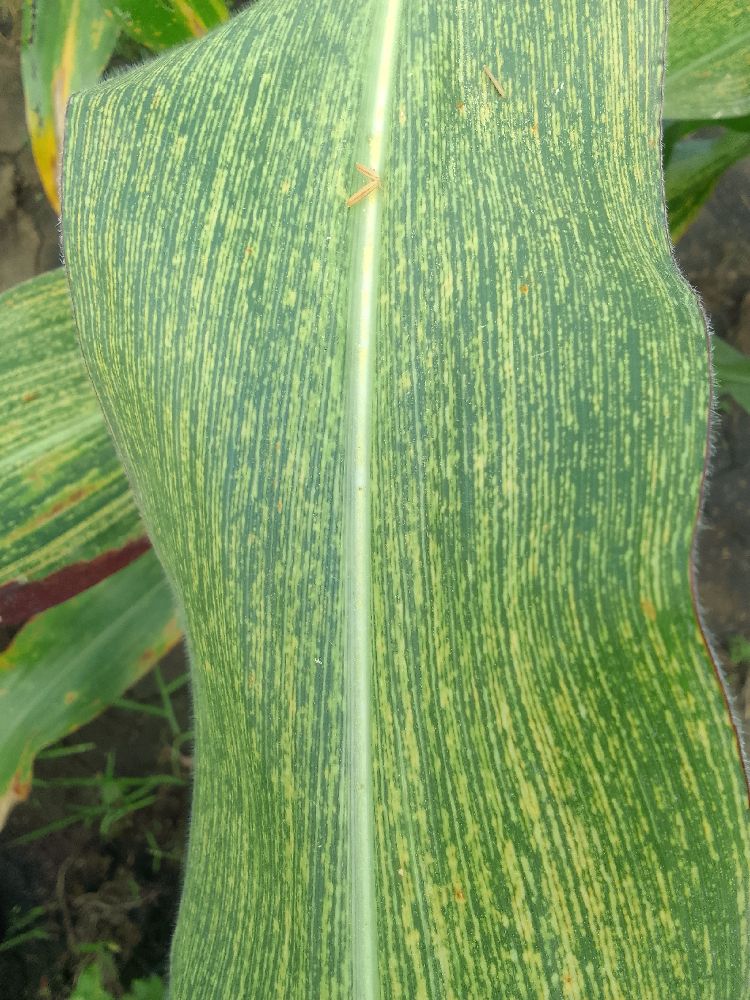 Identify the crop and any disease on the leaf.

maize, maize streak virus
